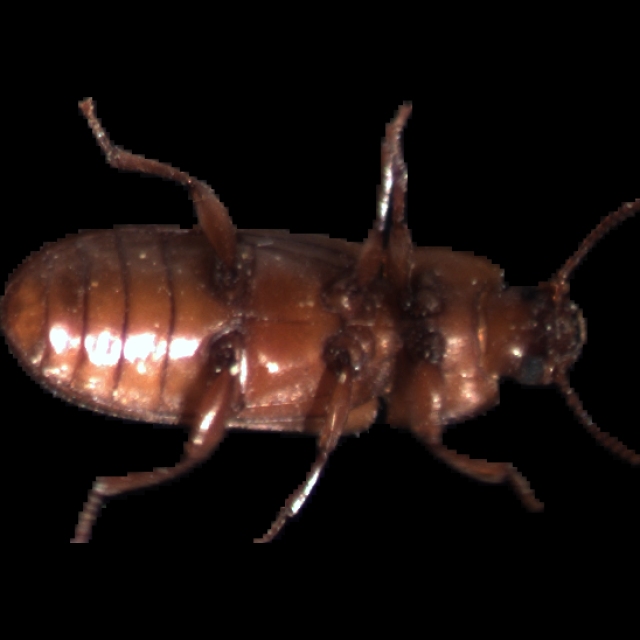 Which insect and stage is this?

mealworm beetle
